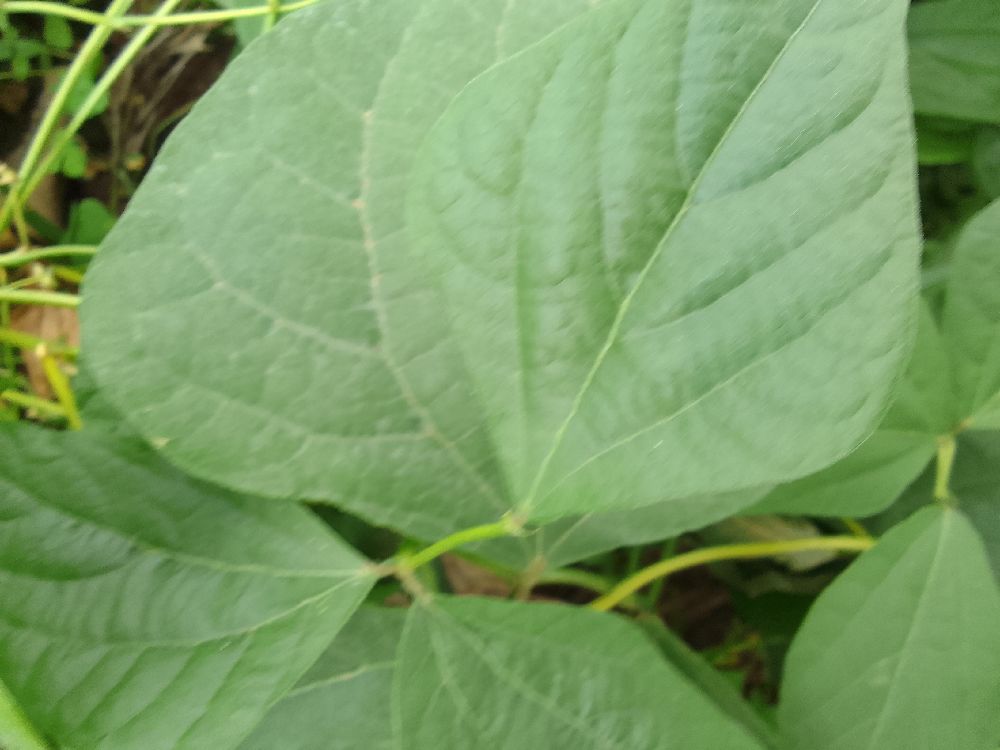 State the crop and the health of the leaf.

common bean, healthy
